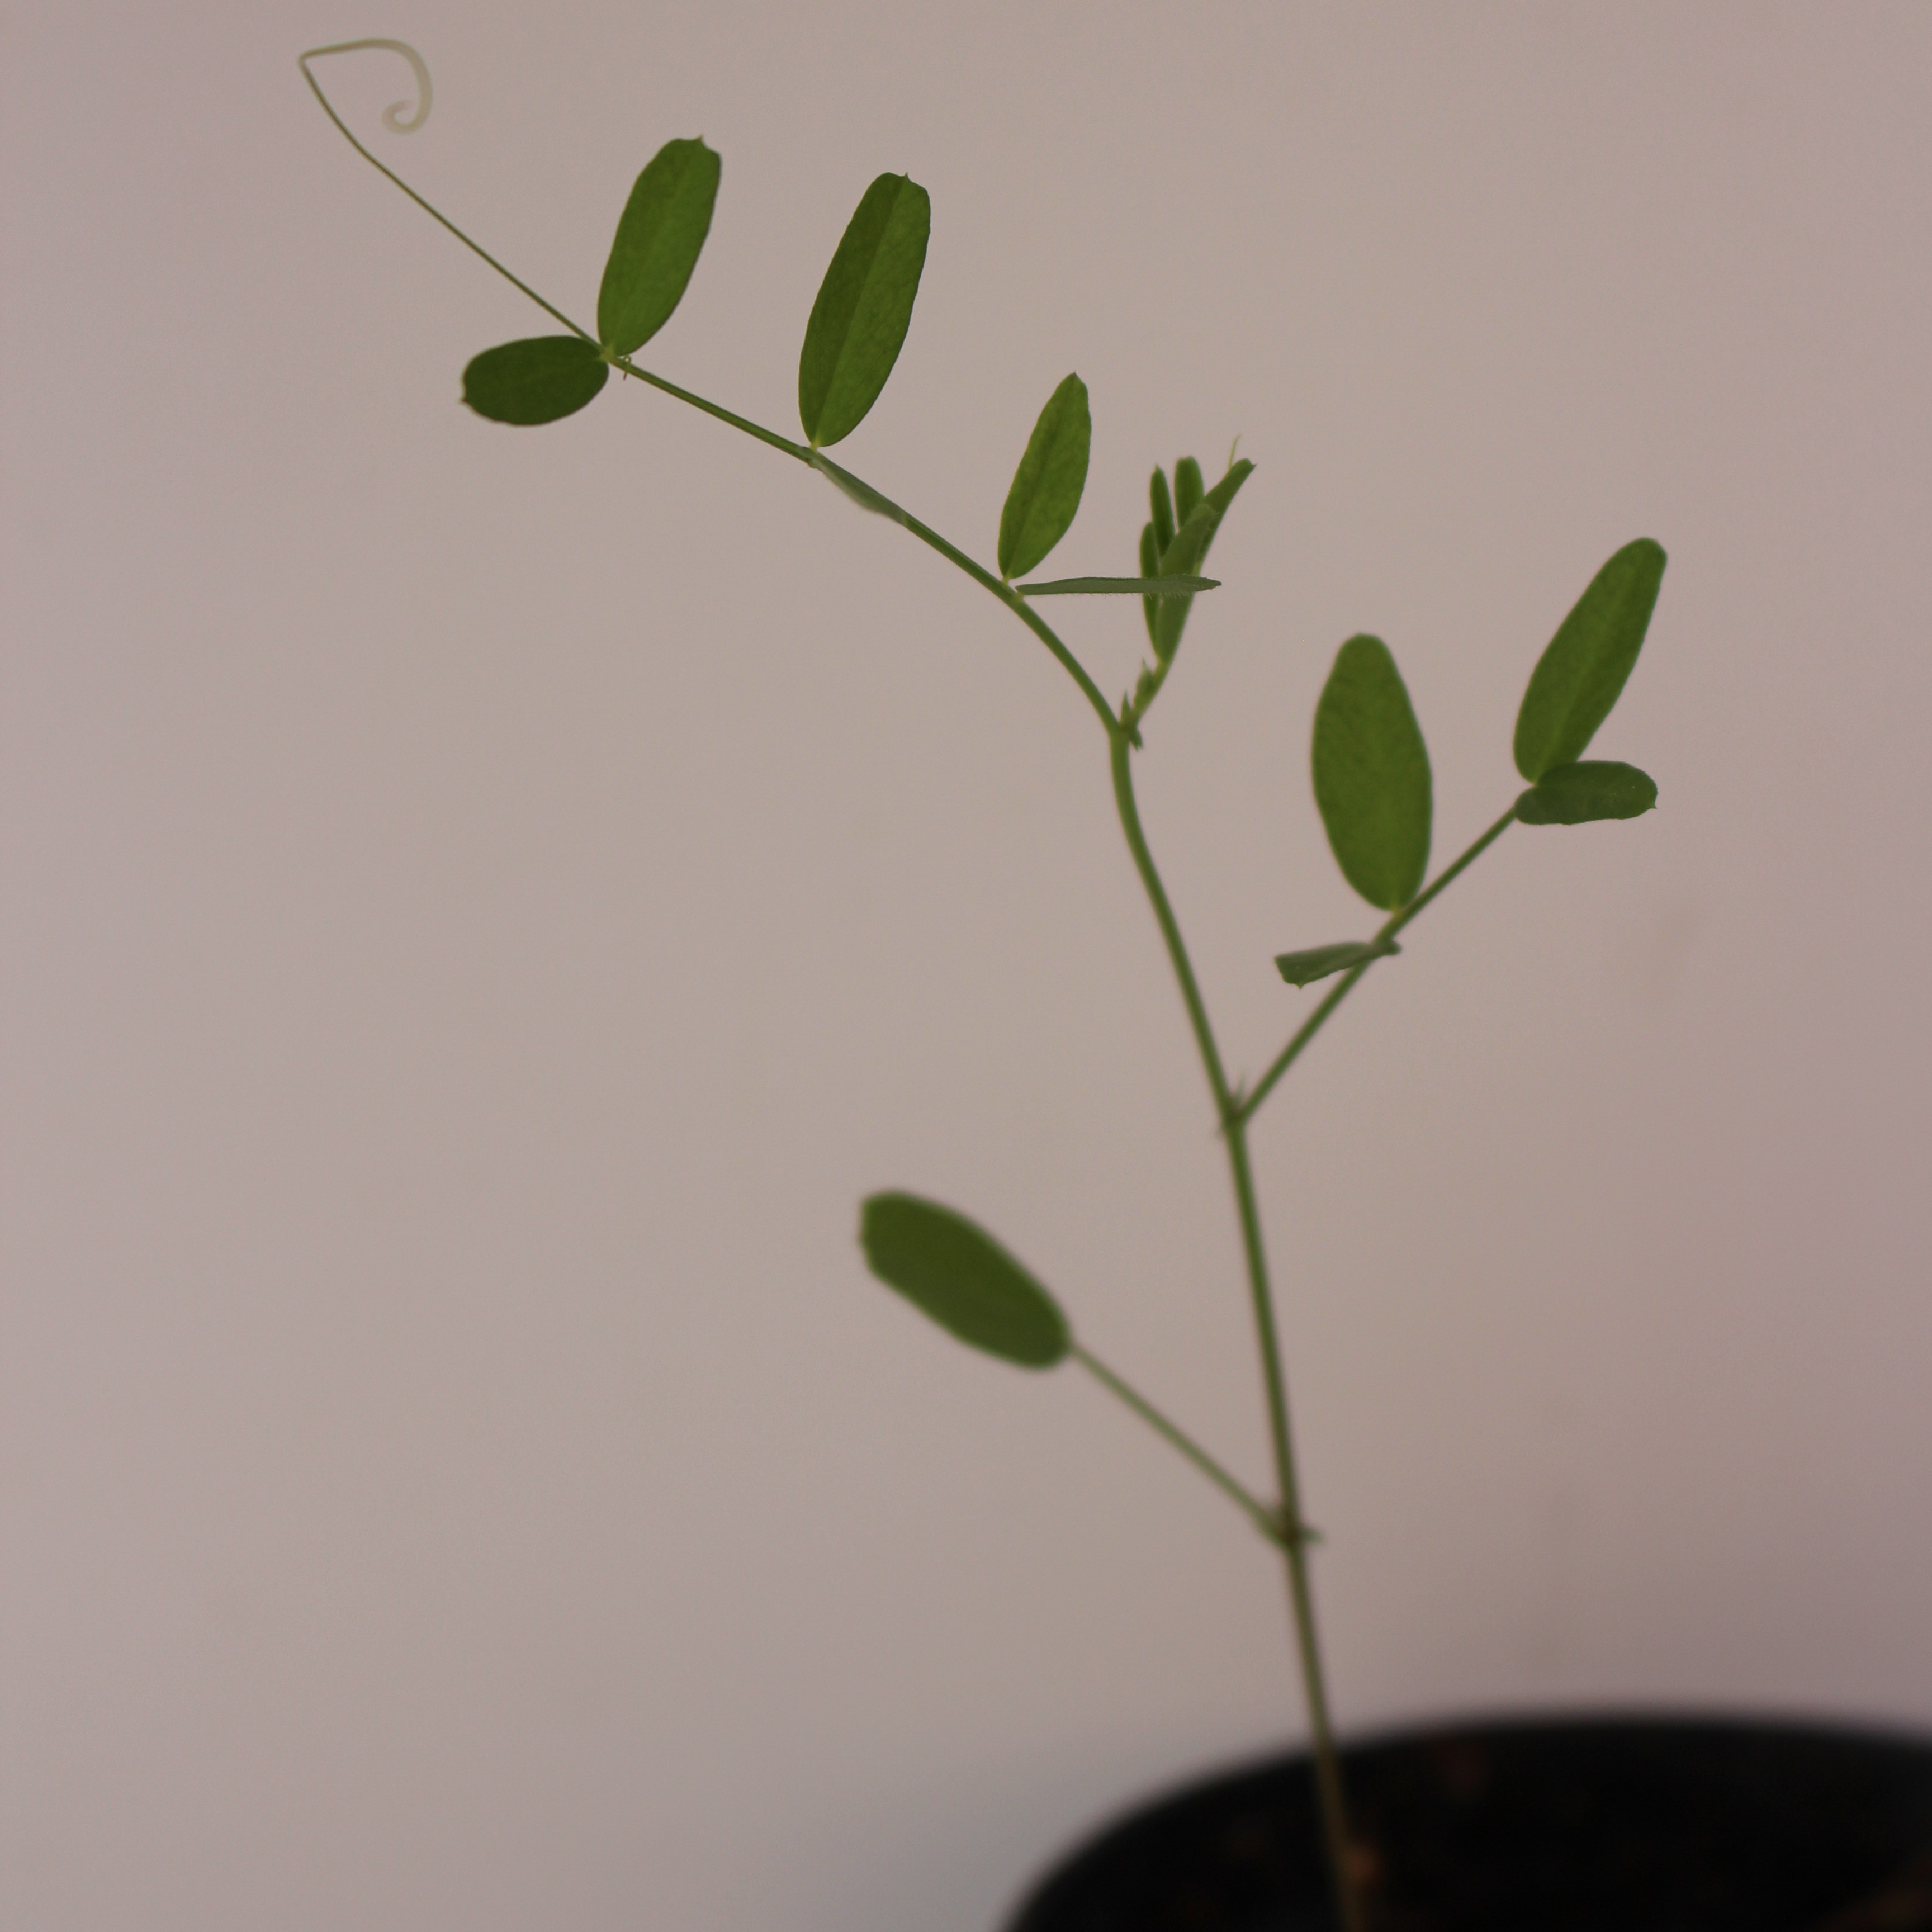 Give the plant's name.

Vicia sativa
